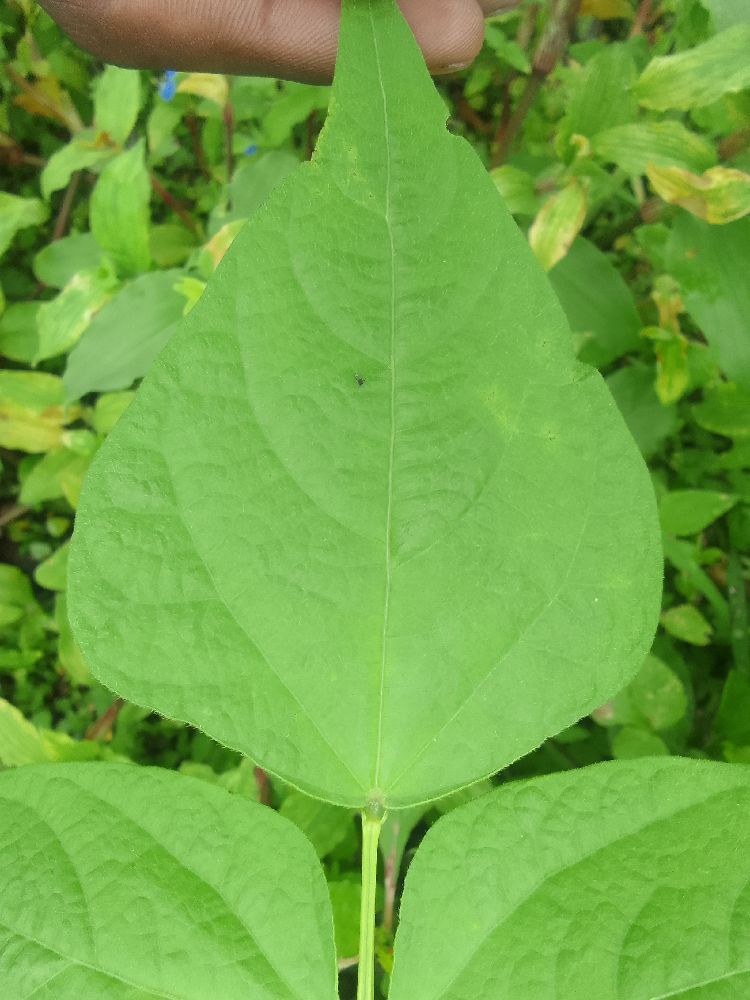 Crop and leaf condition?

common bean, healthy
